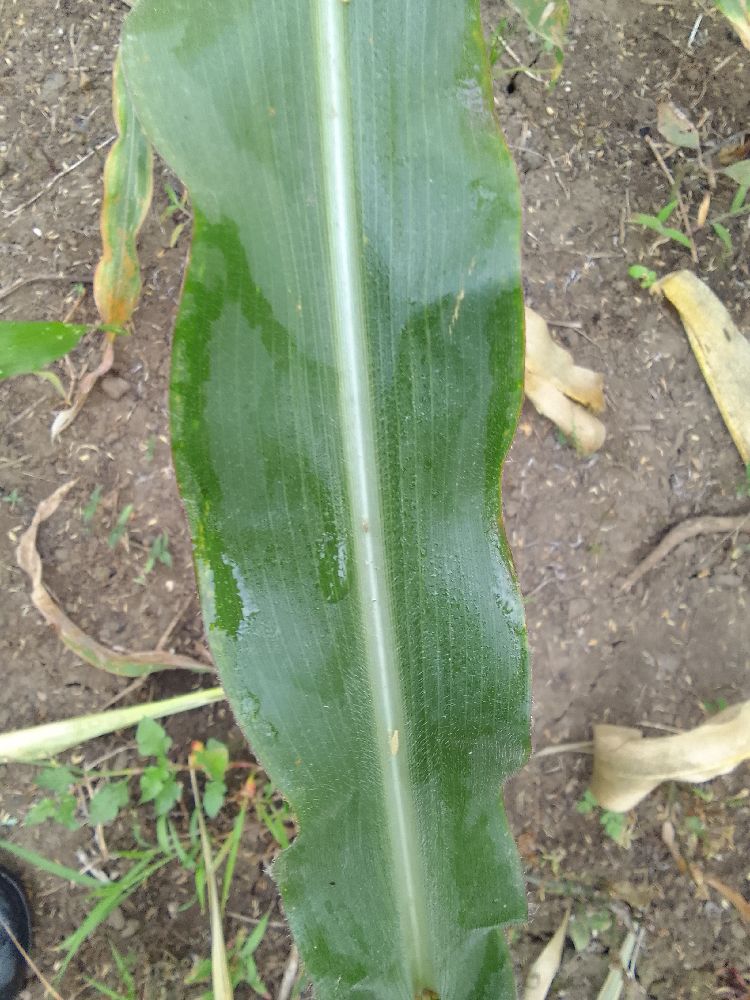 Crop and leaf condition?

maize, healthy
